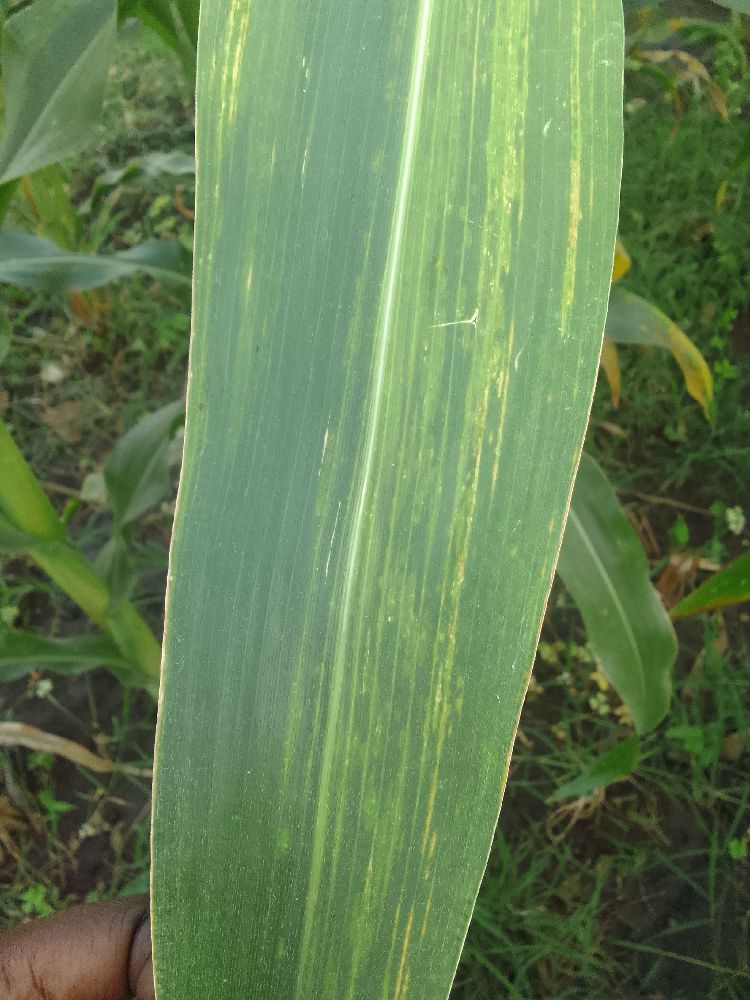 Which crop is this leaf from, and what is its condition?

maize, maize lethal necrosis
